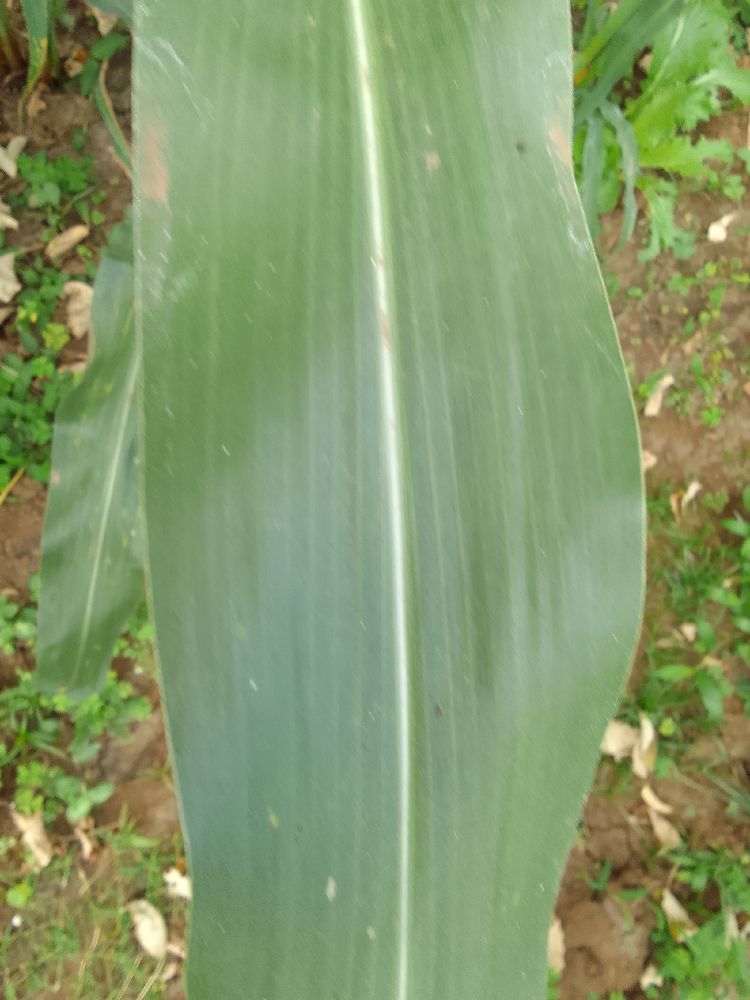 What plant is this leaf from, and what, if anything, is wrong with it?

maize, healthy
